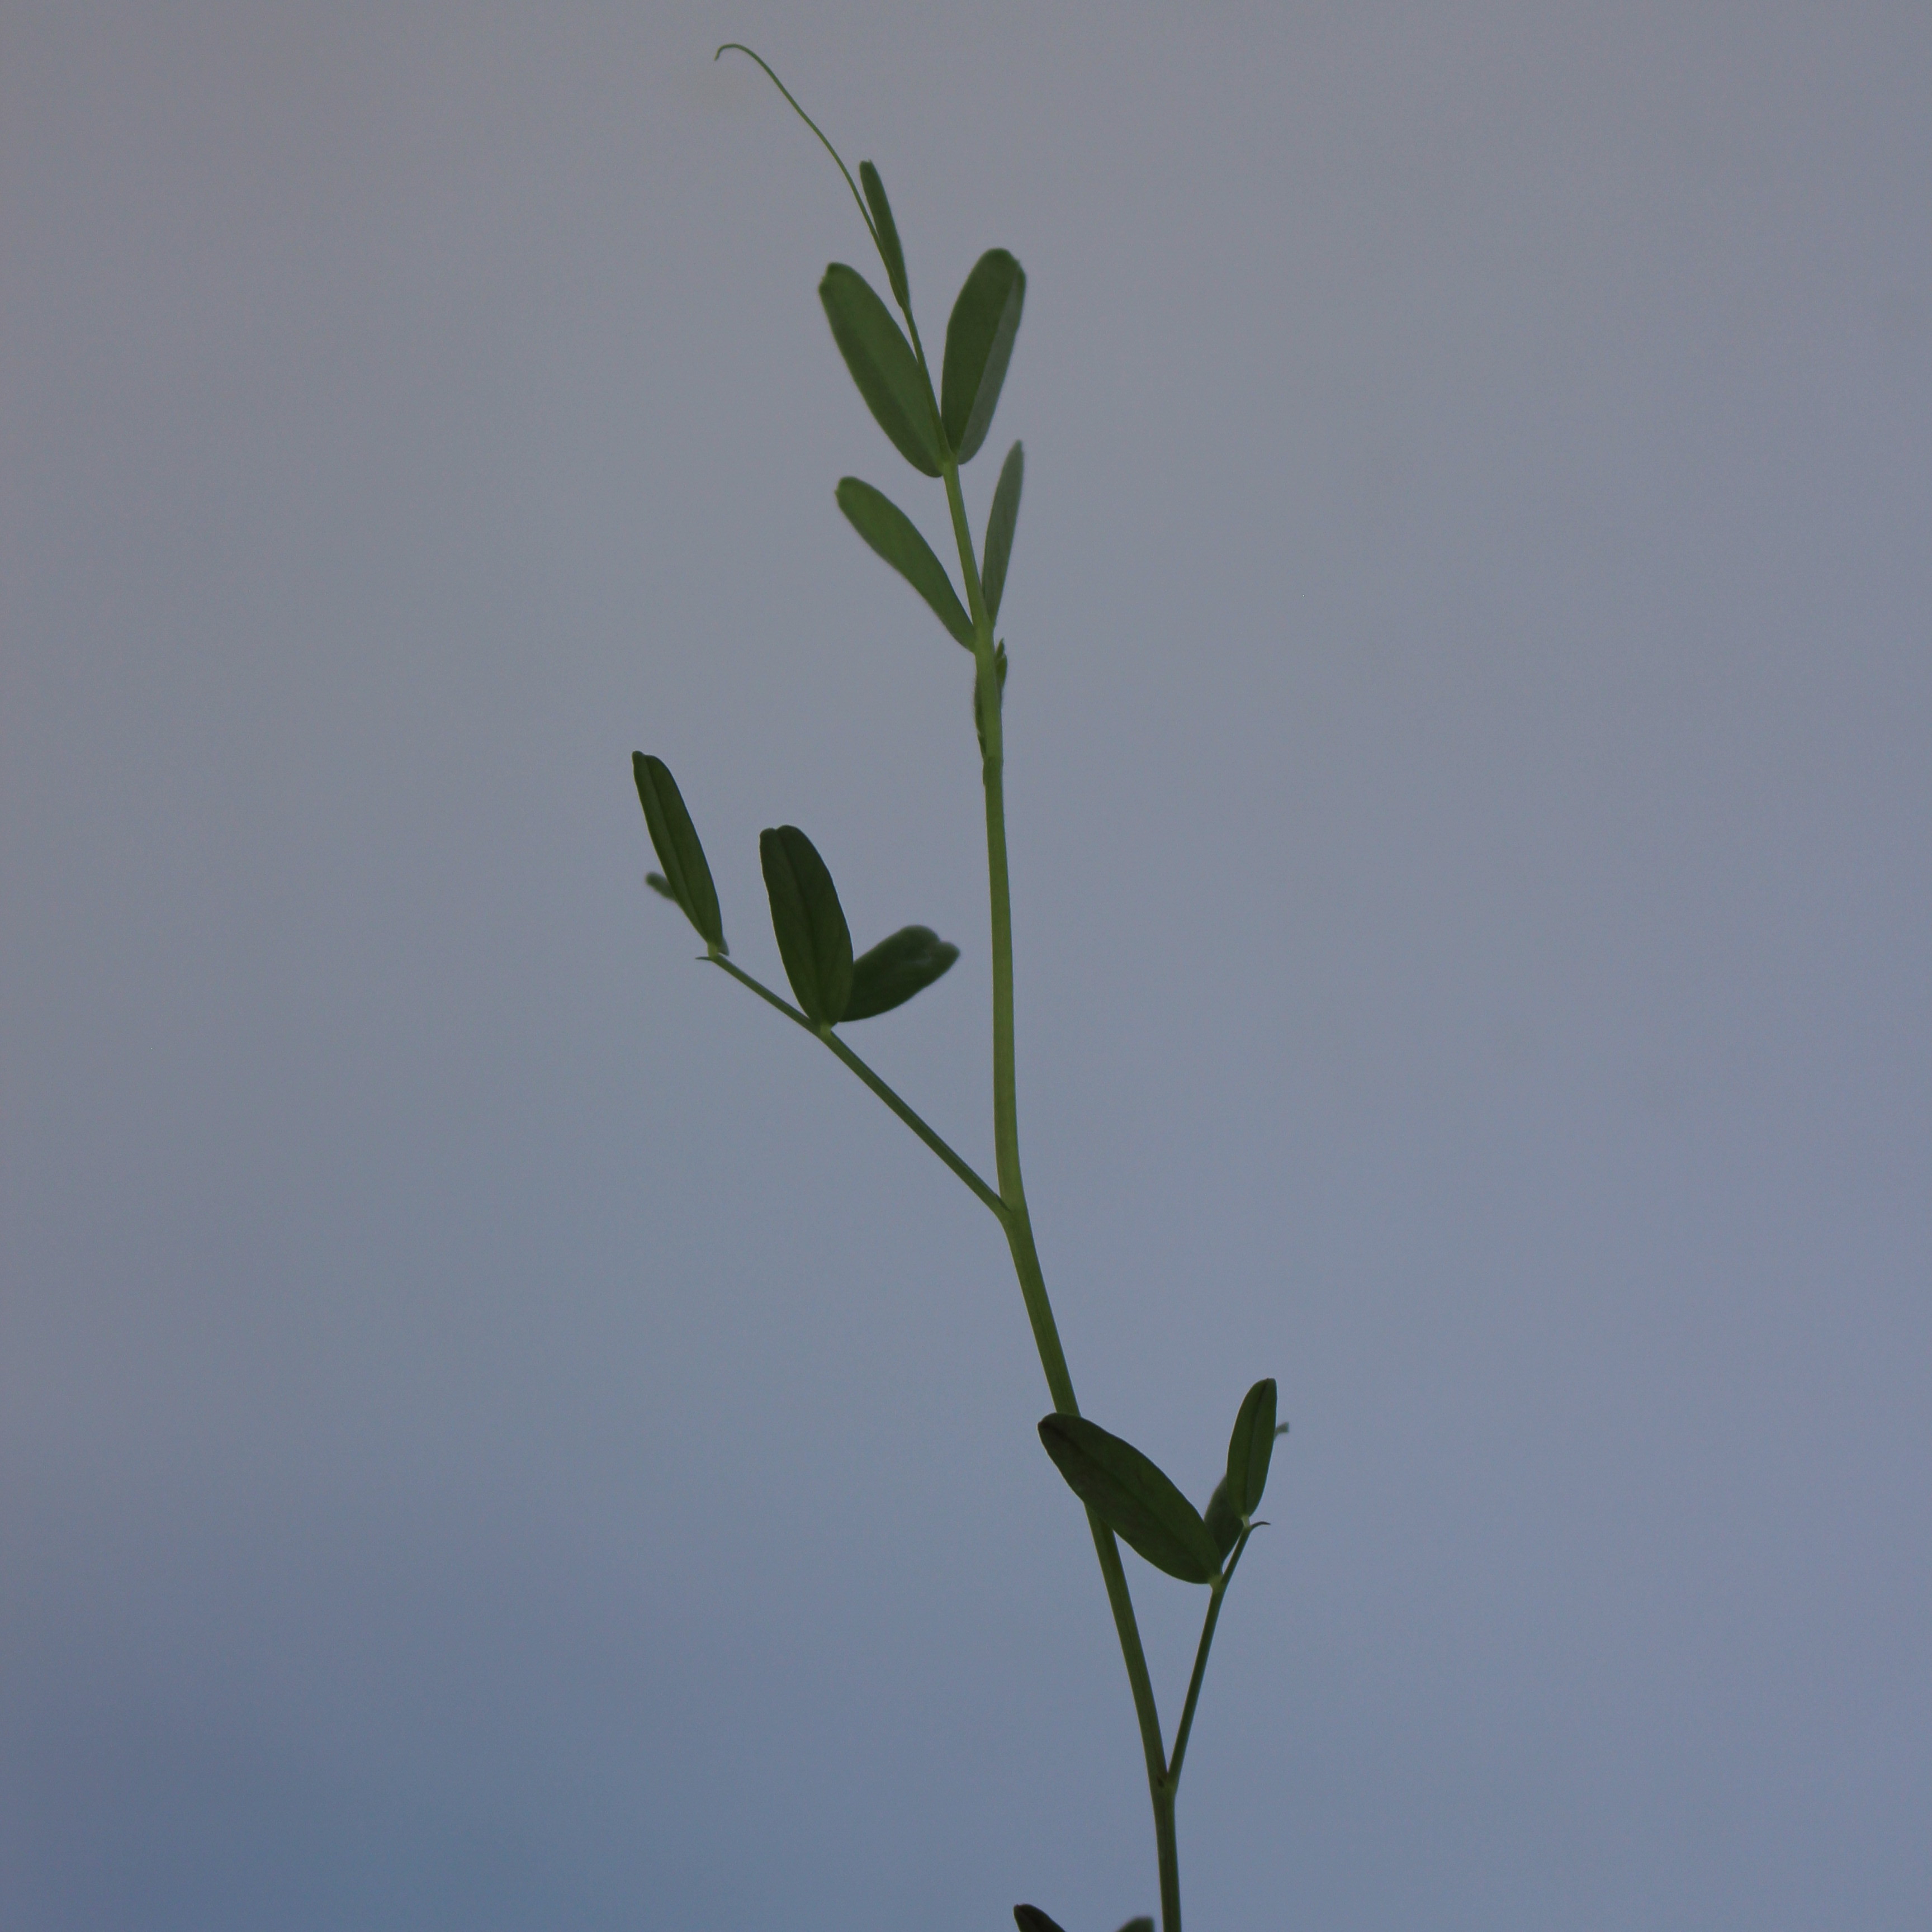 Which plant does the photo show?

Vicia sativa
